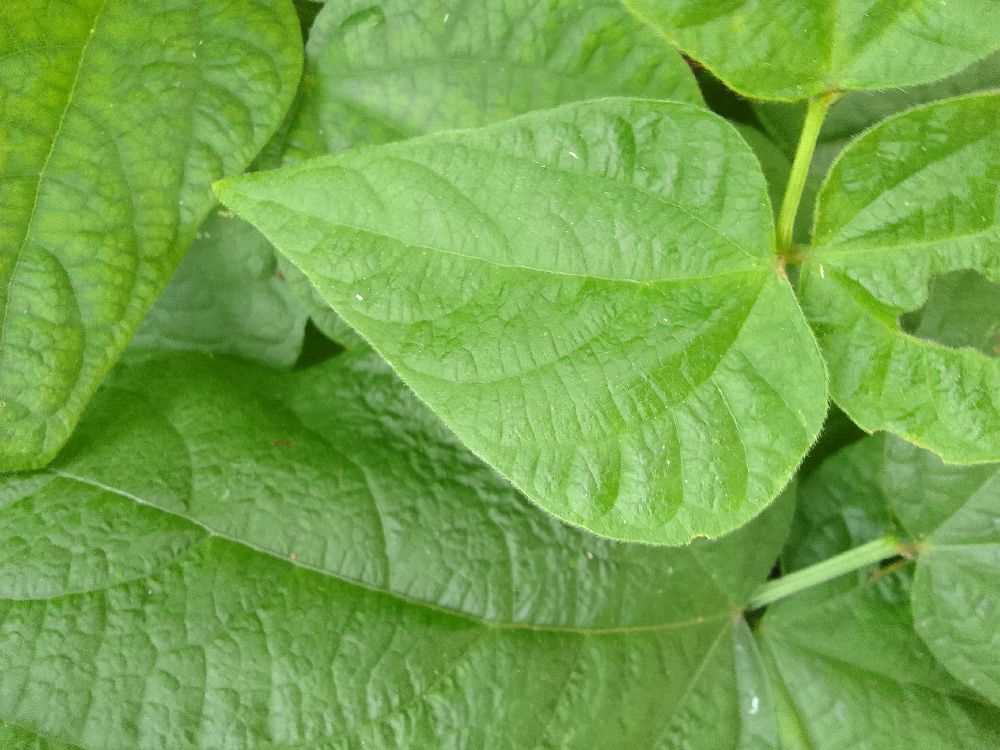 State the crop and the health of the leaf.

common bean, healthy
